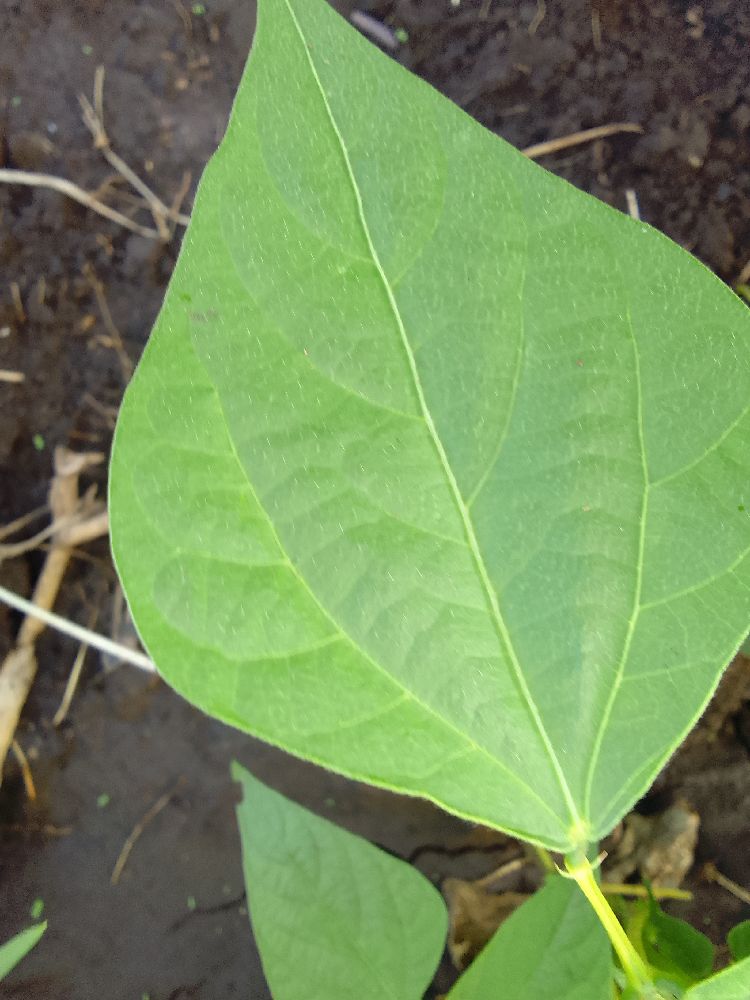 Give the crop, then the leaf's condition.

common bean, healthy
